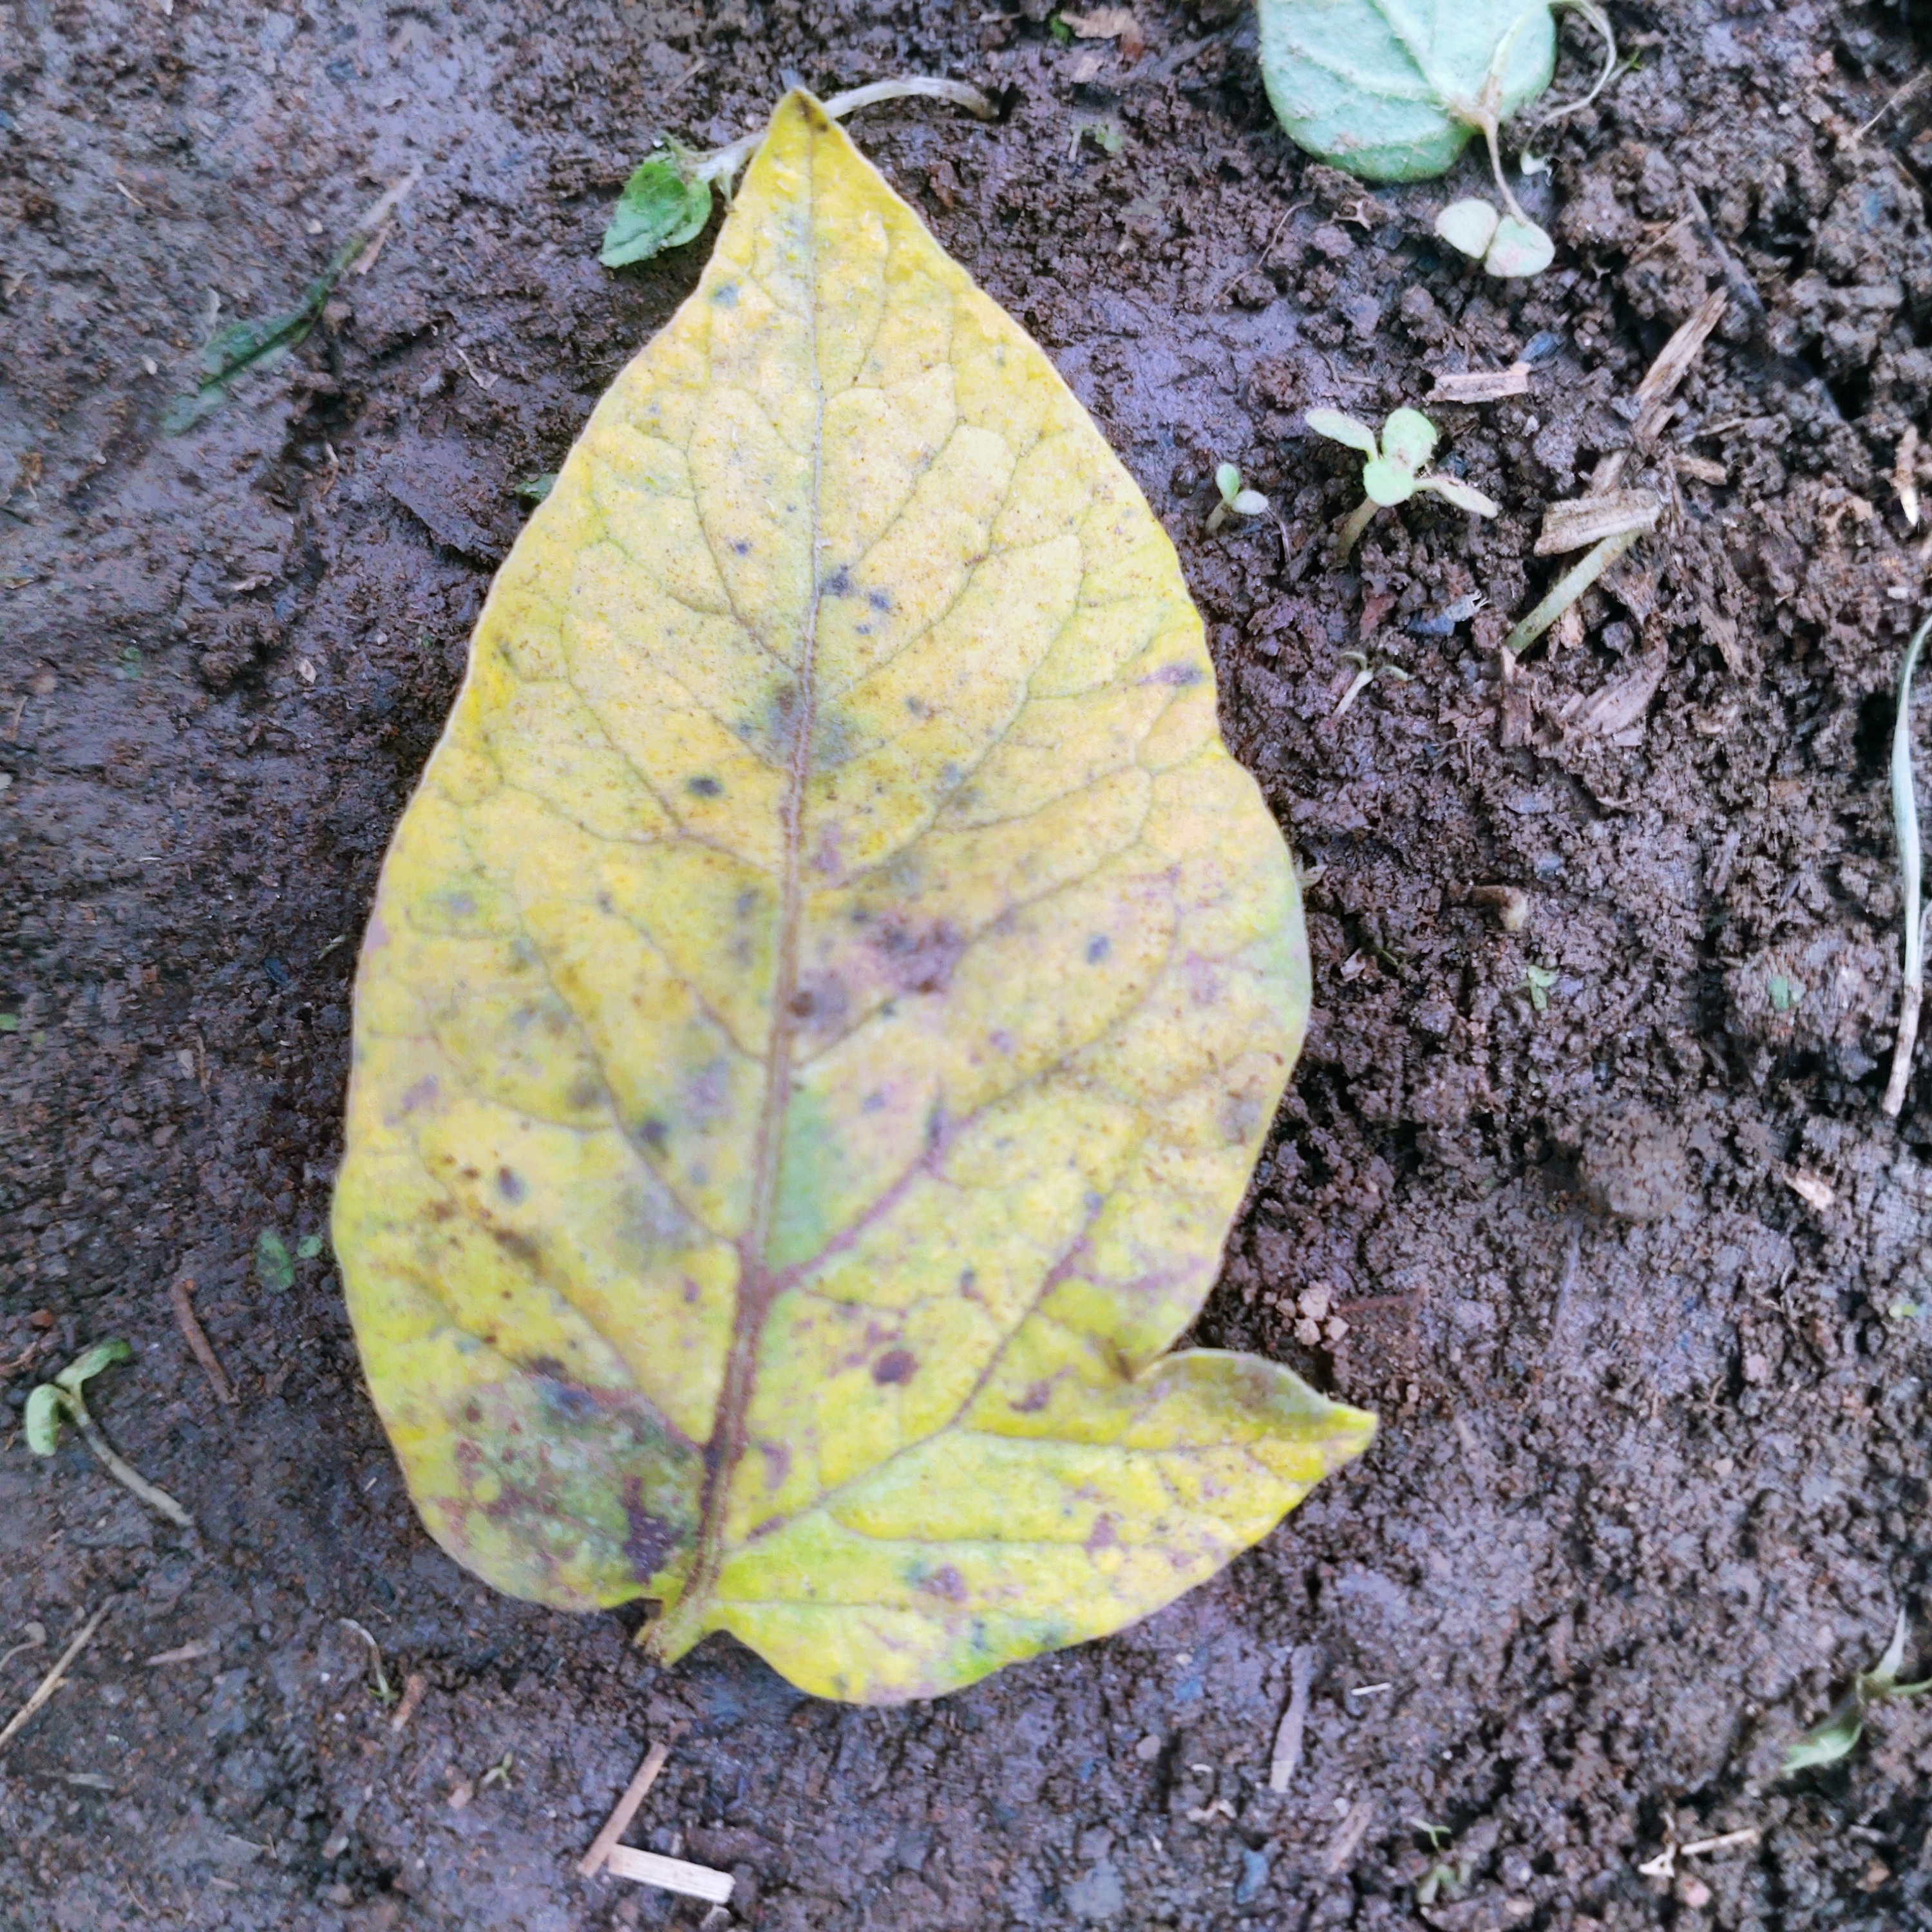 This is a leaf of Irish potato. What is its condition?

late blight
